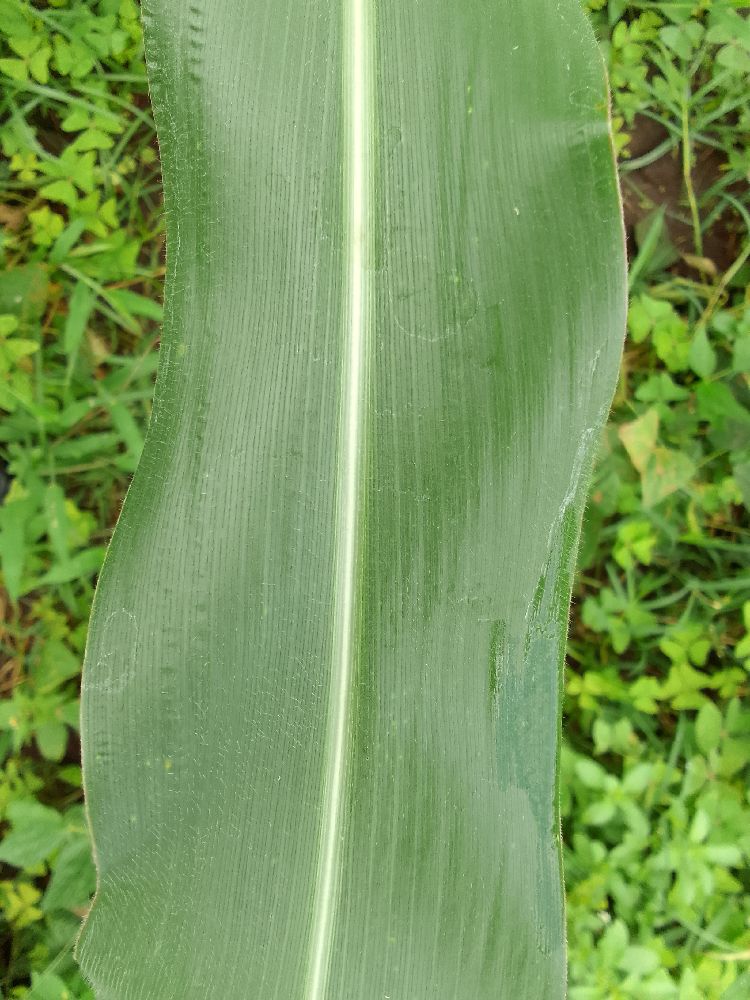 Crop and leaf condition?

maize, healthy
